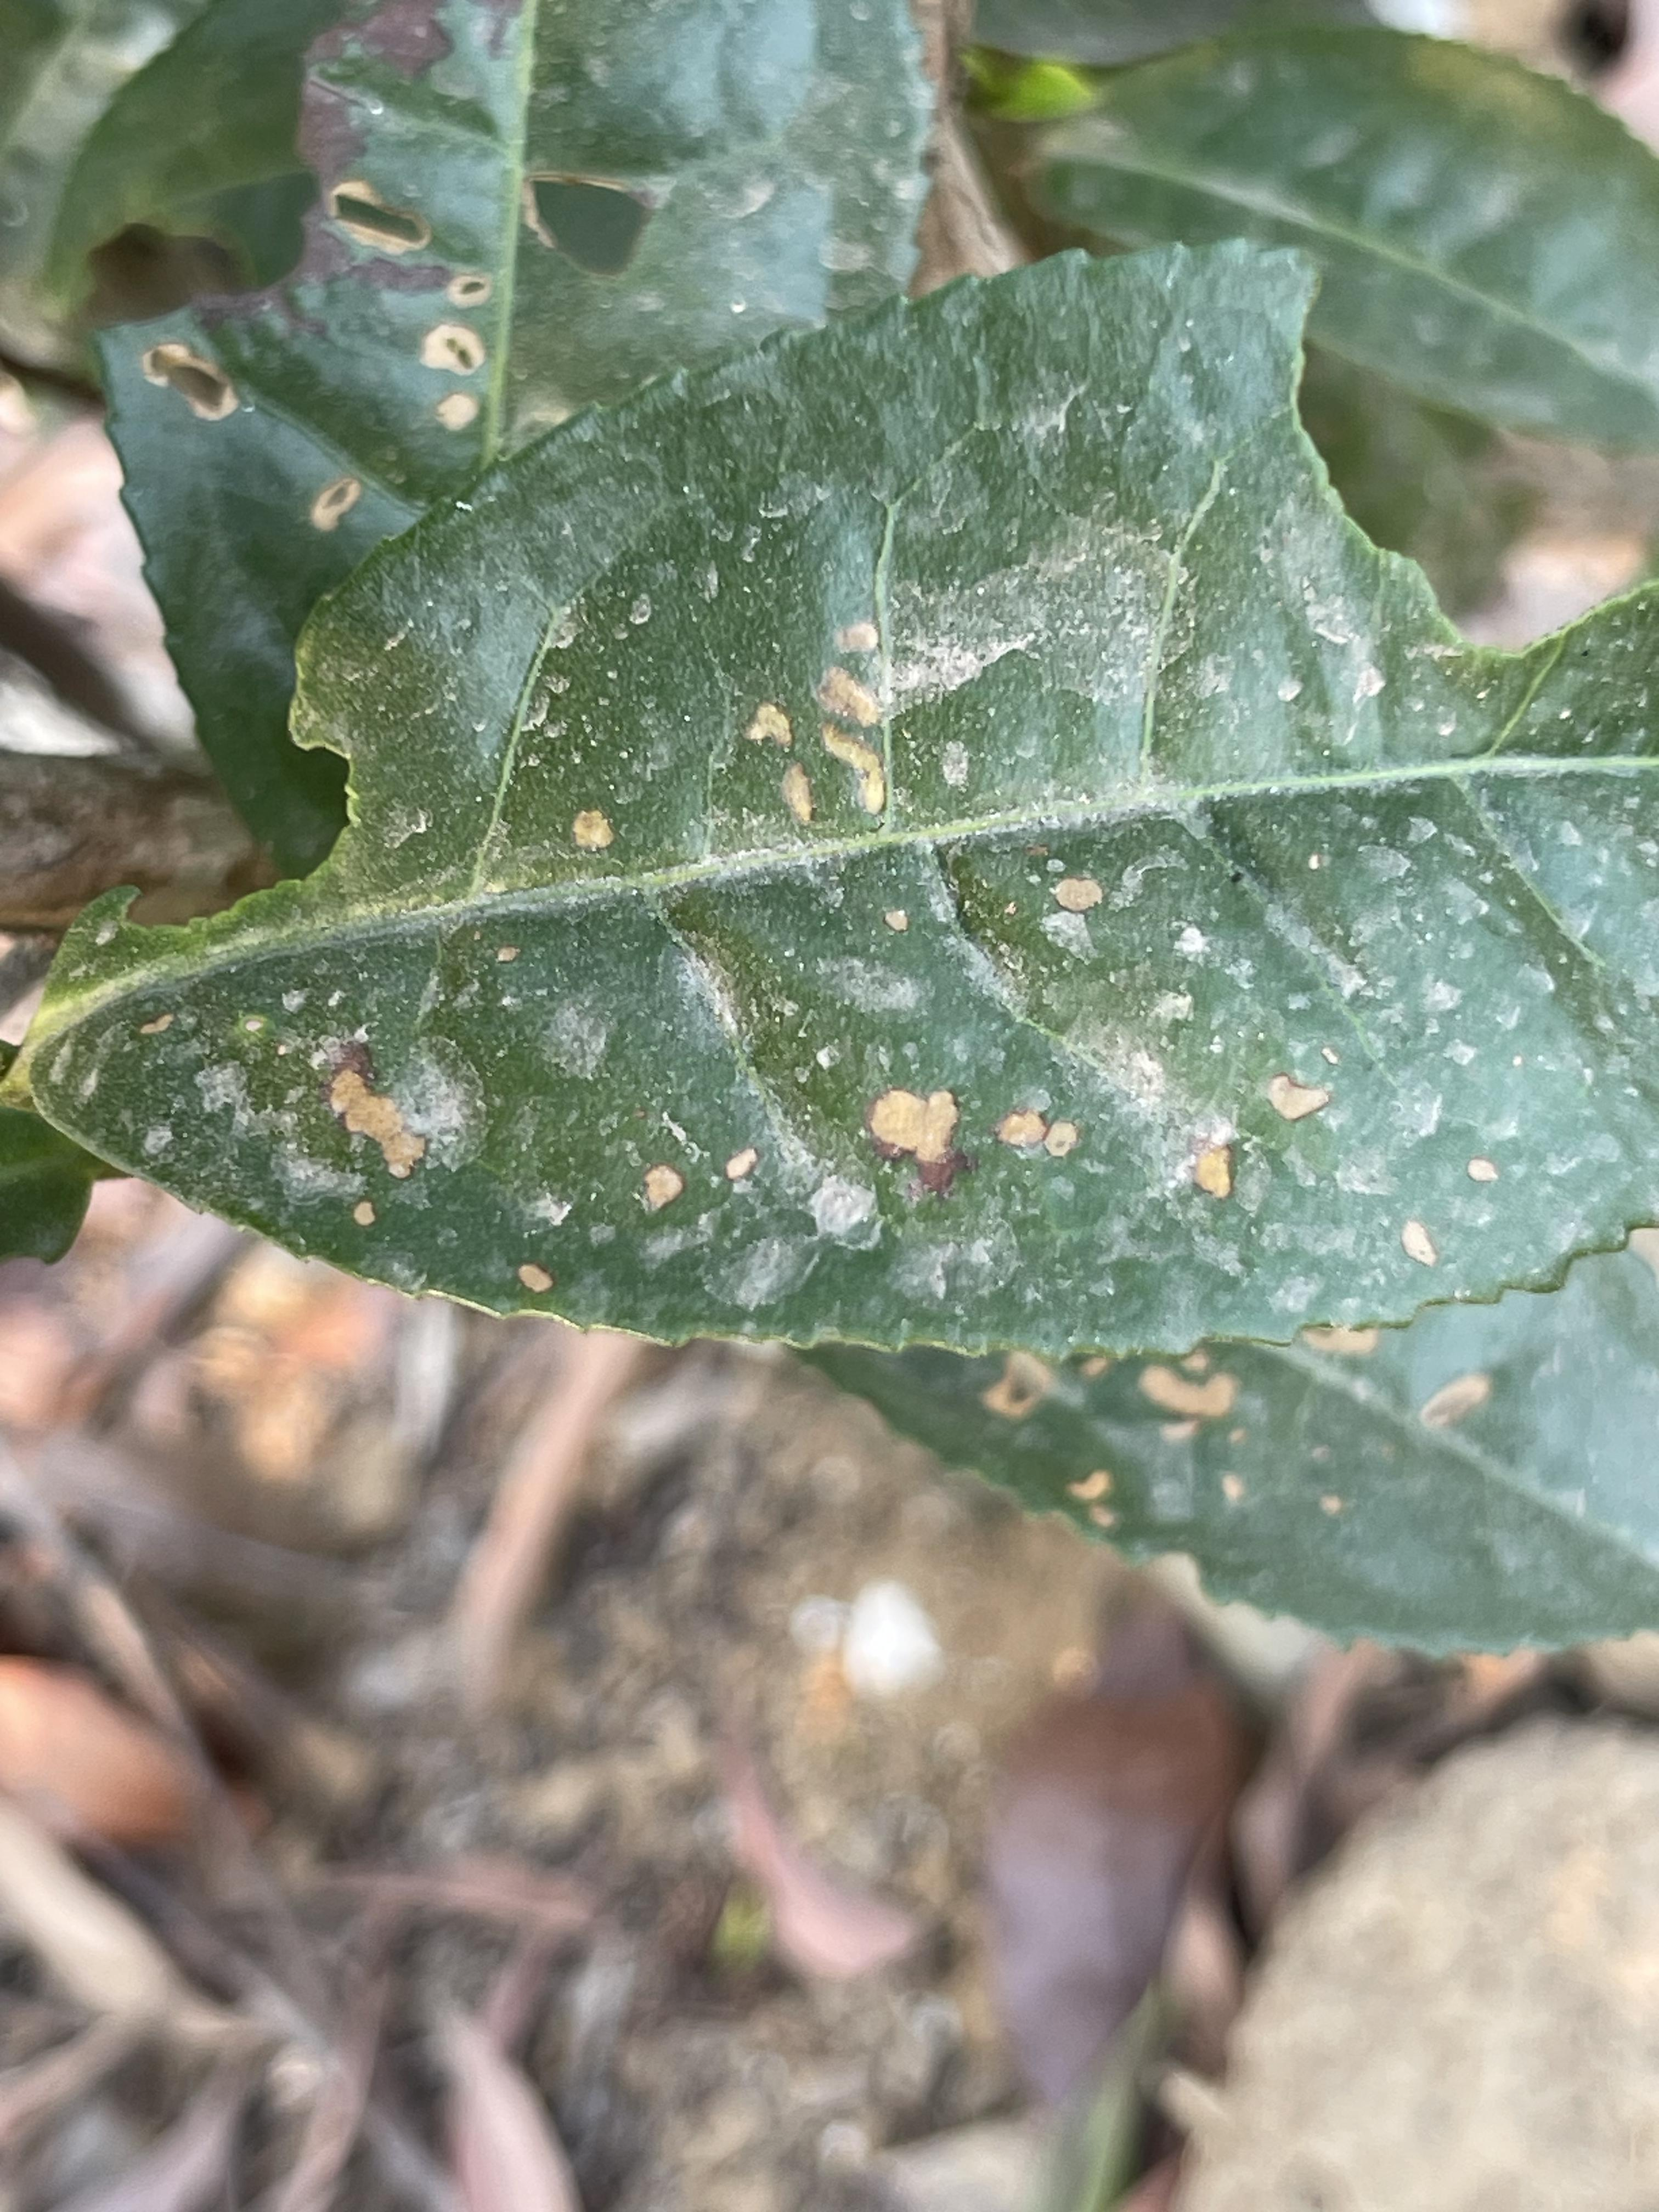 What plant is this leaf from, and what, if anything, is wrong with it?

tea, red rust
